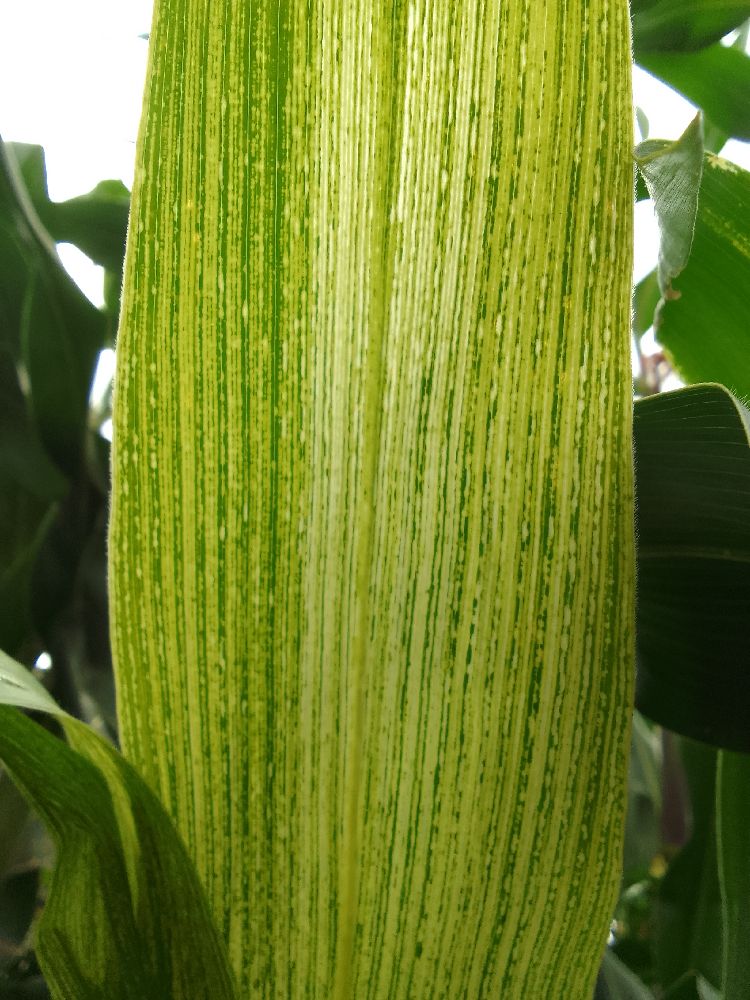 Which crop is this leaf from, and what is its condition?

maize, maize streak virus
